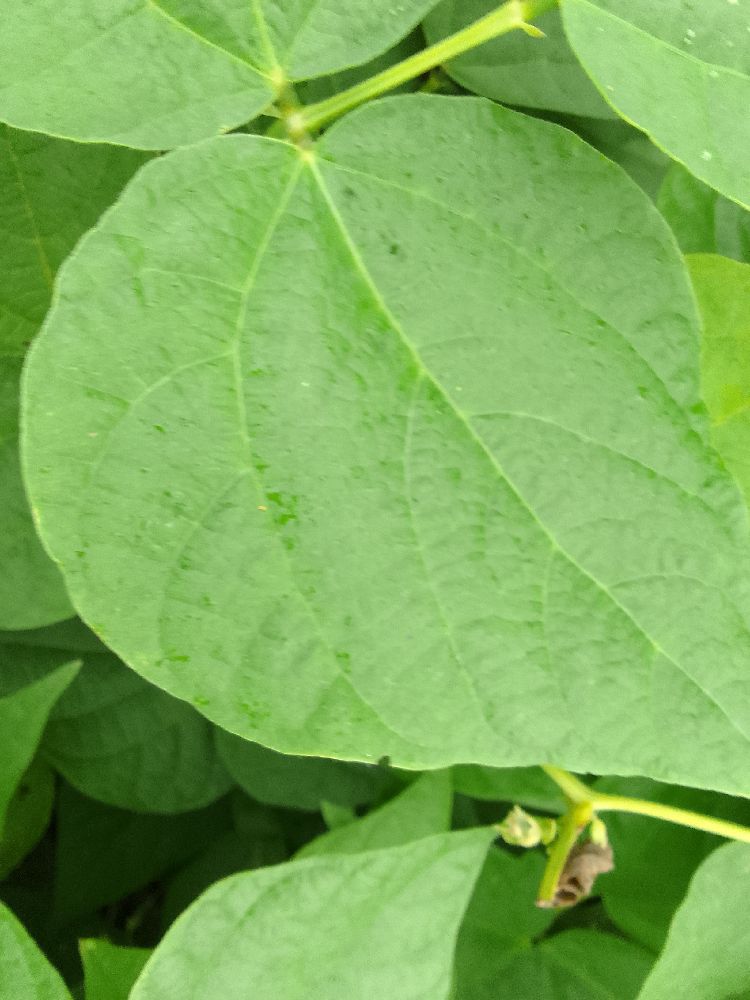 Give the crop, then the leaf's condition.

common bean, healthy
